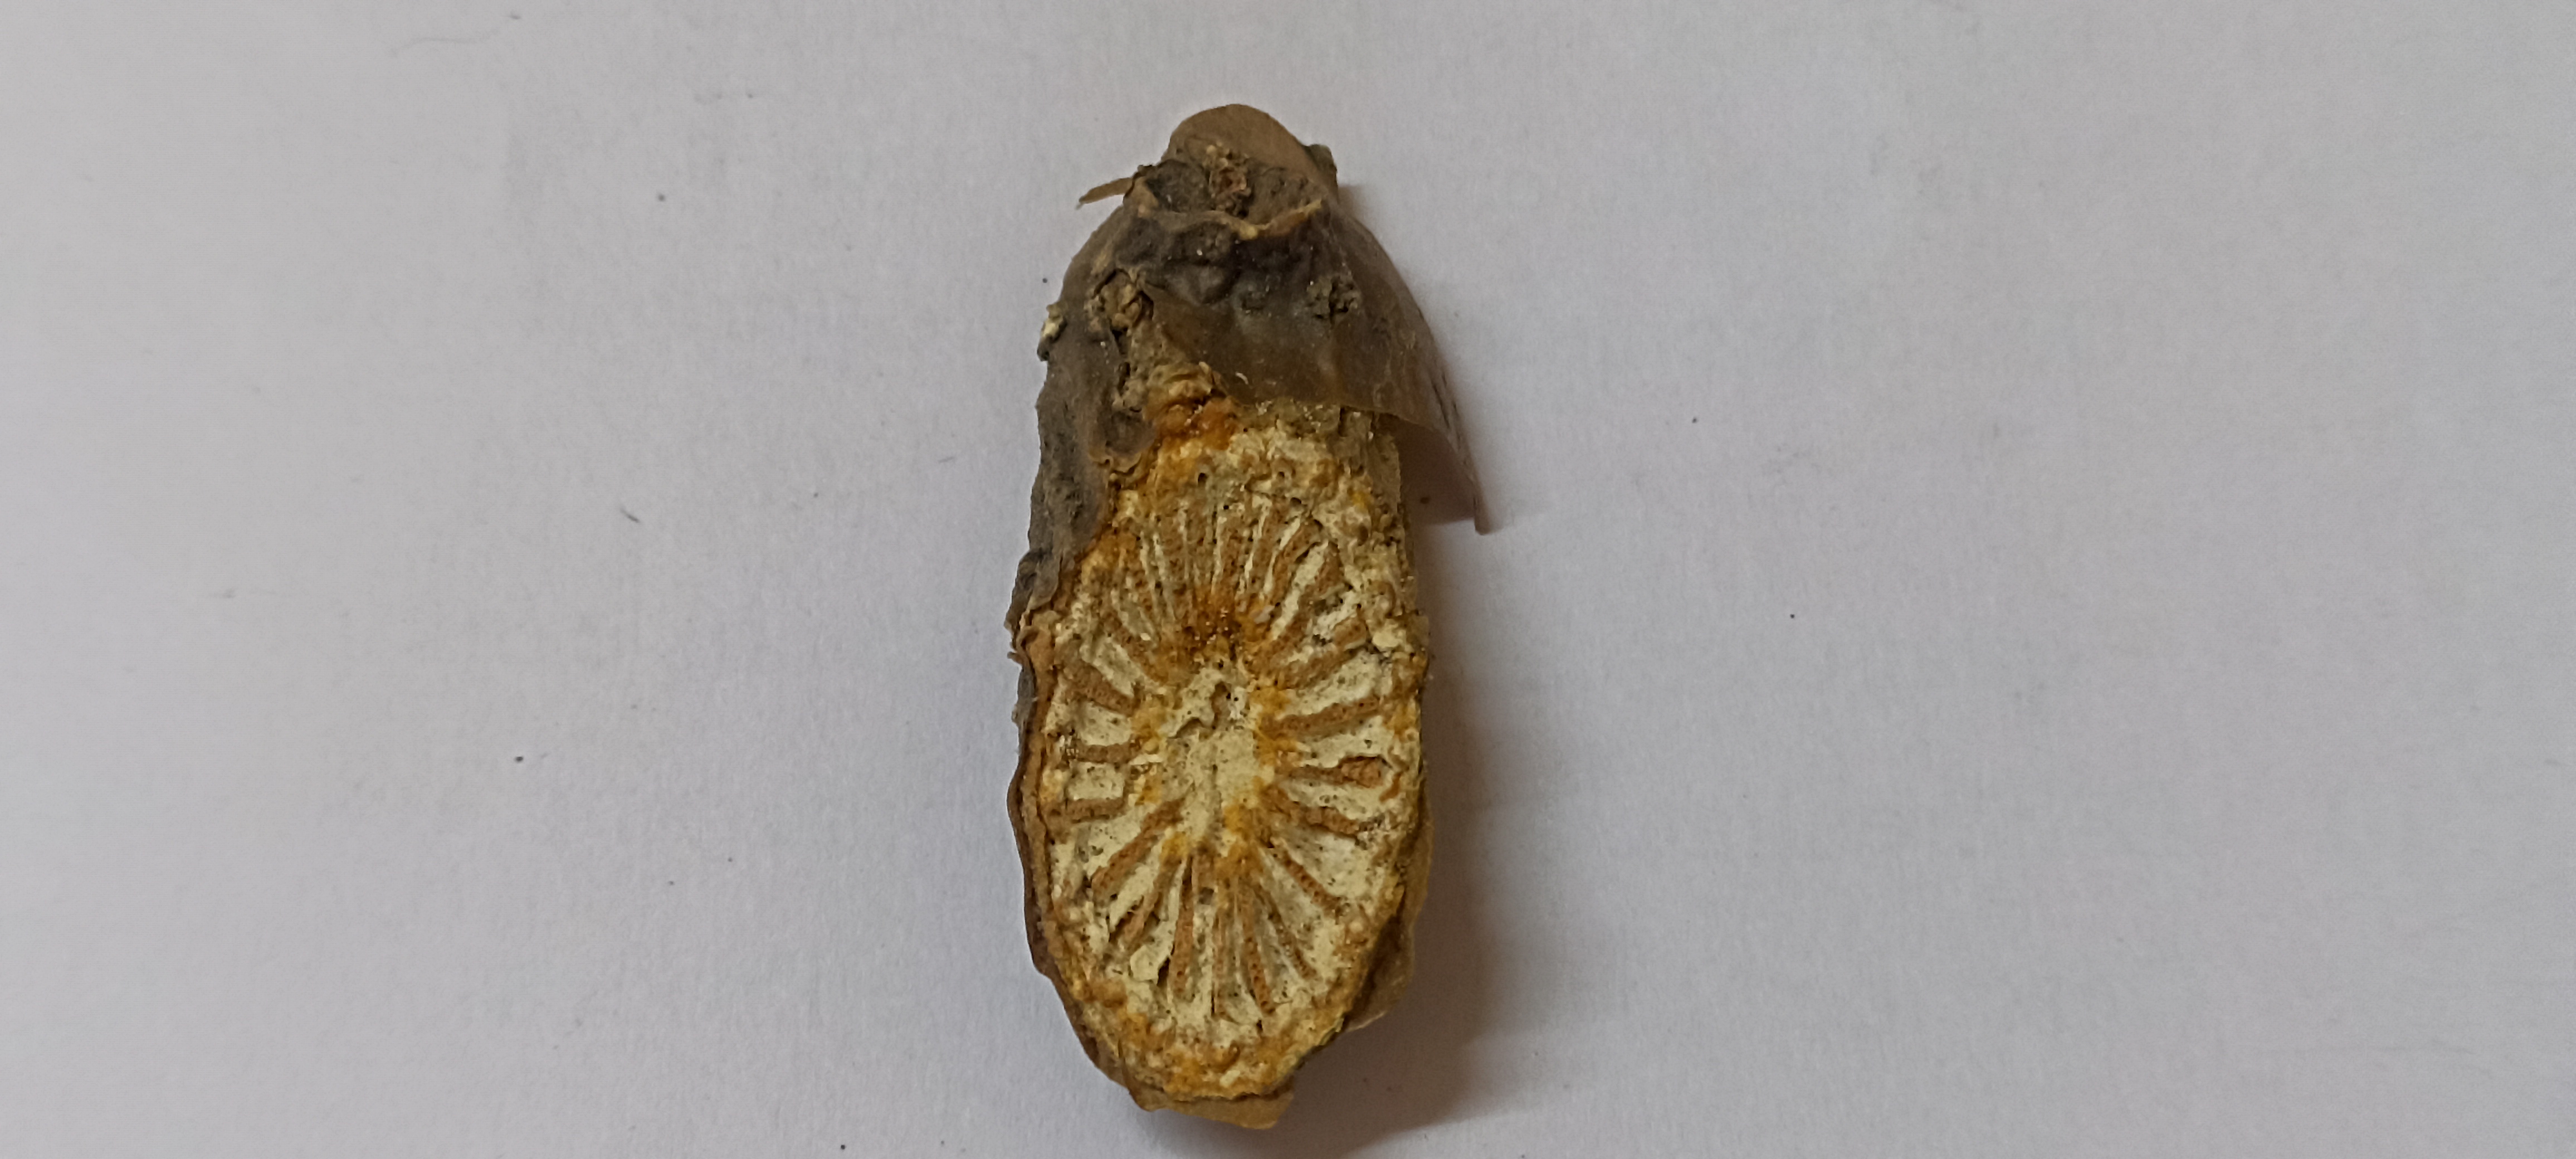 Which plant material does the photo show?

gulvel
